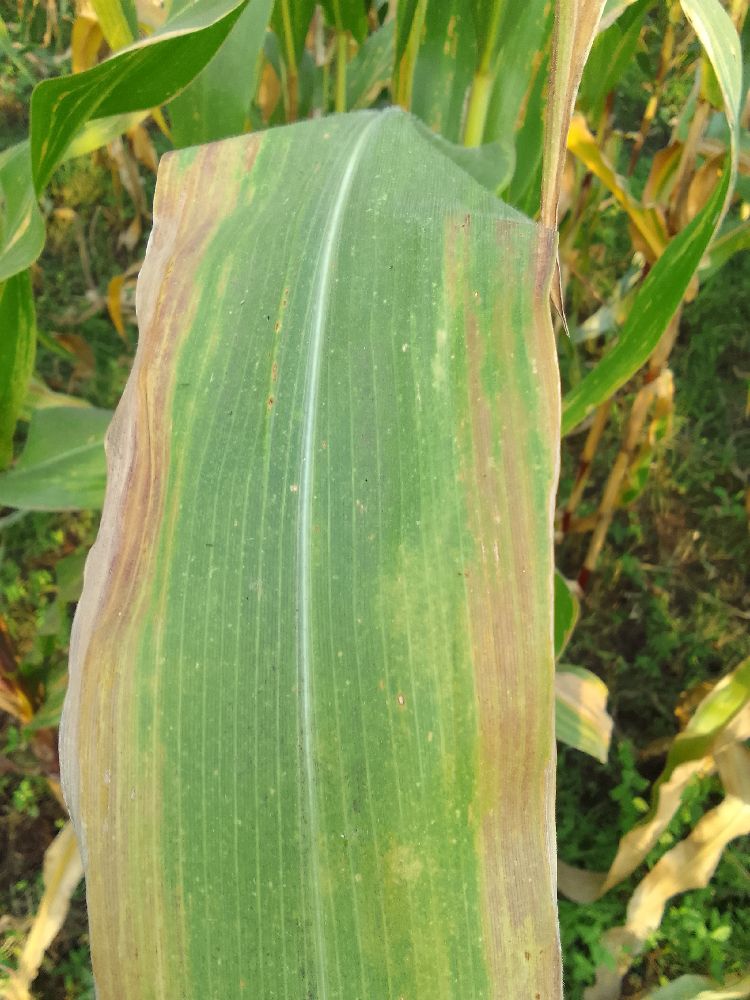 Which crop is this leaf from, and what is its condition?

maize, maize lethal necrosis
